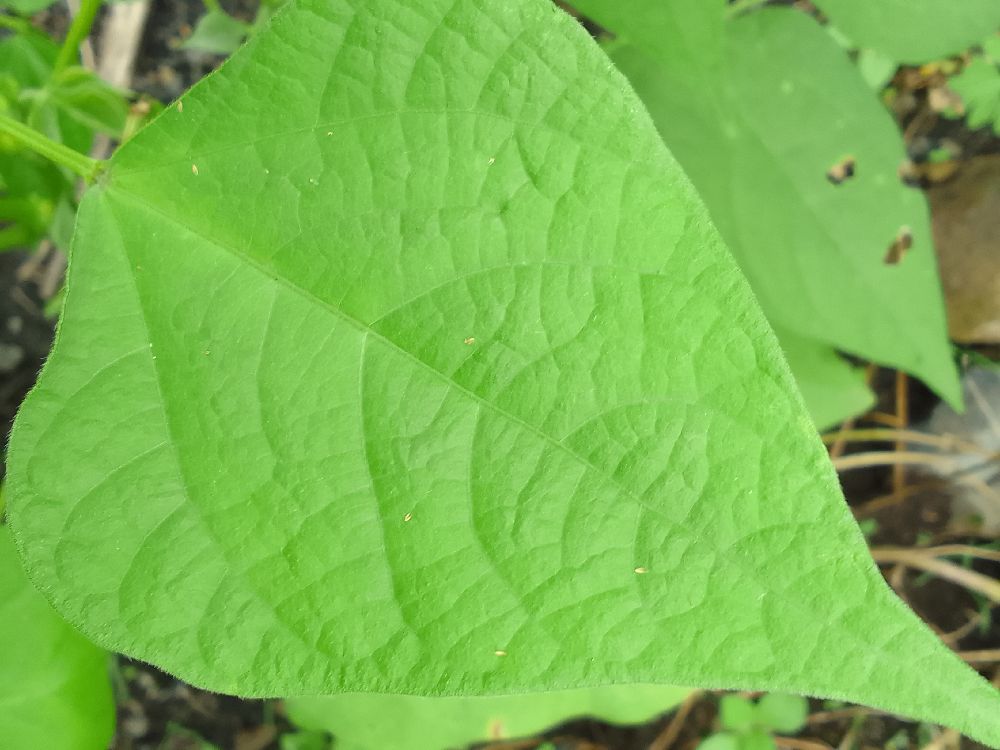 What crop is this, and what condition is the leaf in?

common bean, healthy
